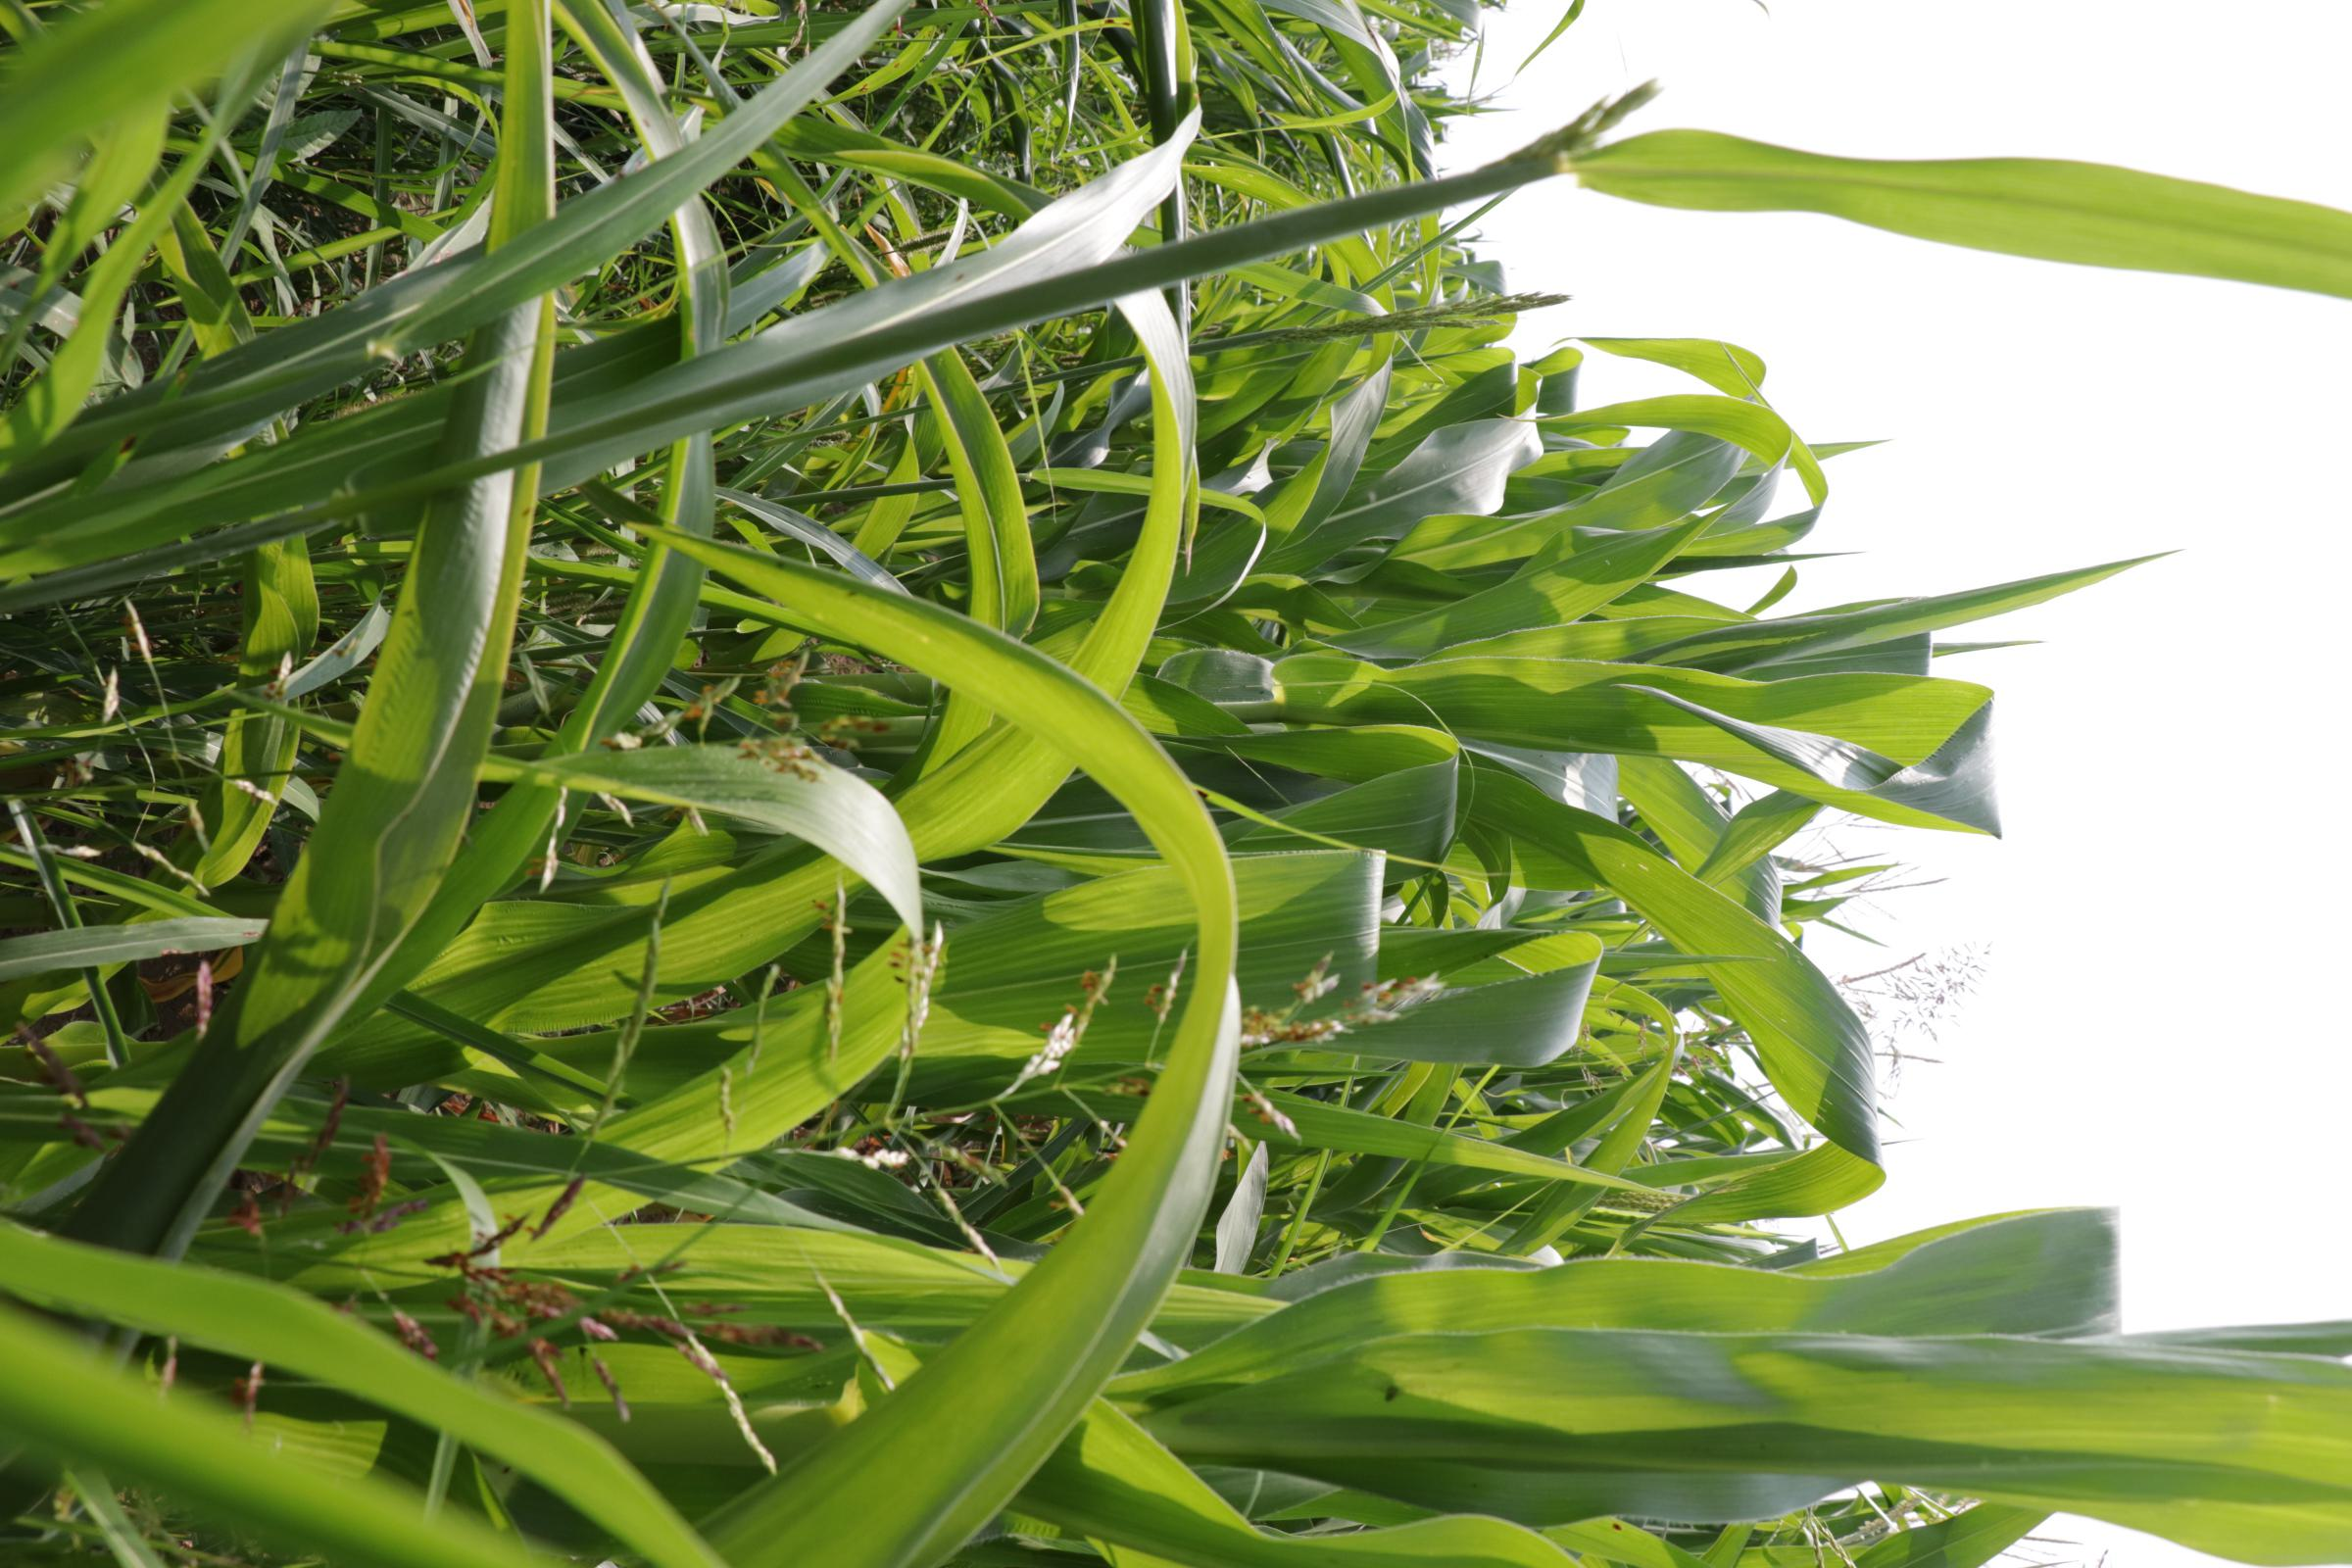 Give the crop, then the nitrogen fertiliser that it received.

maize, reduced nitrogen fertilisation
